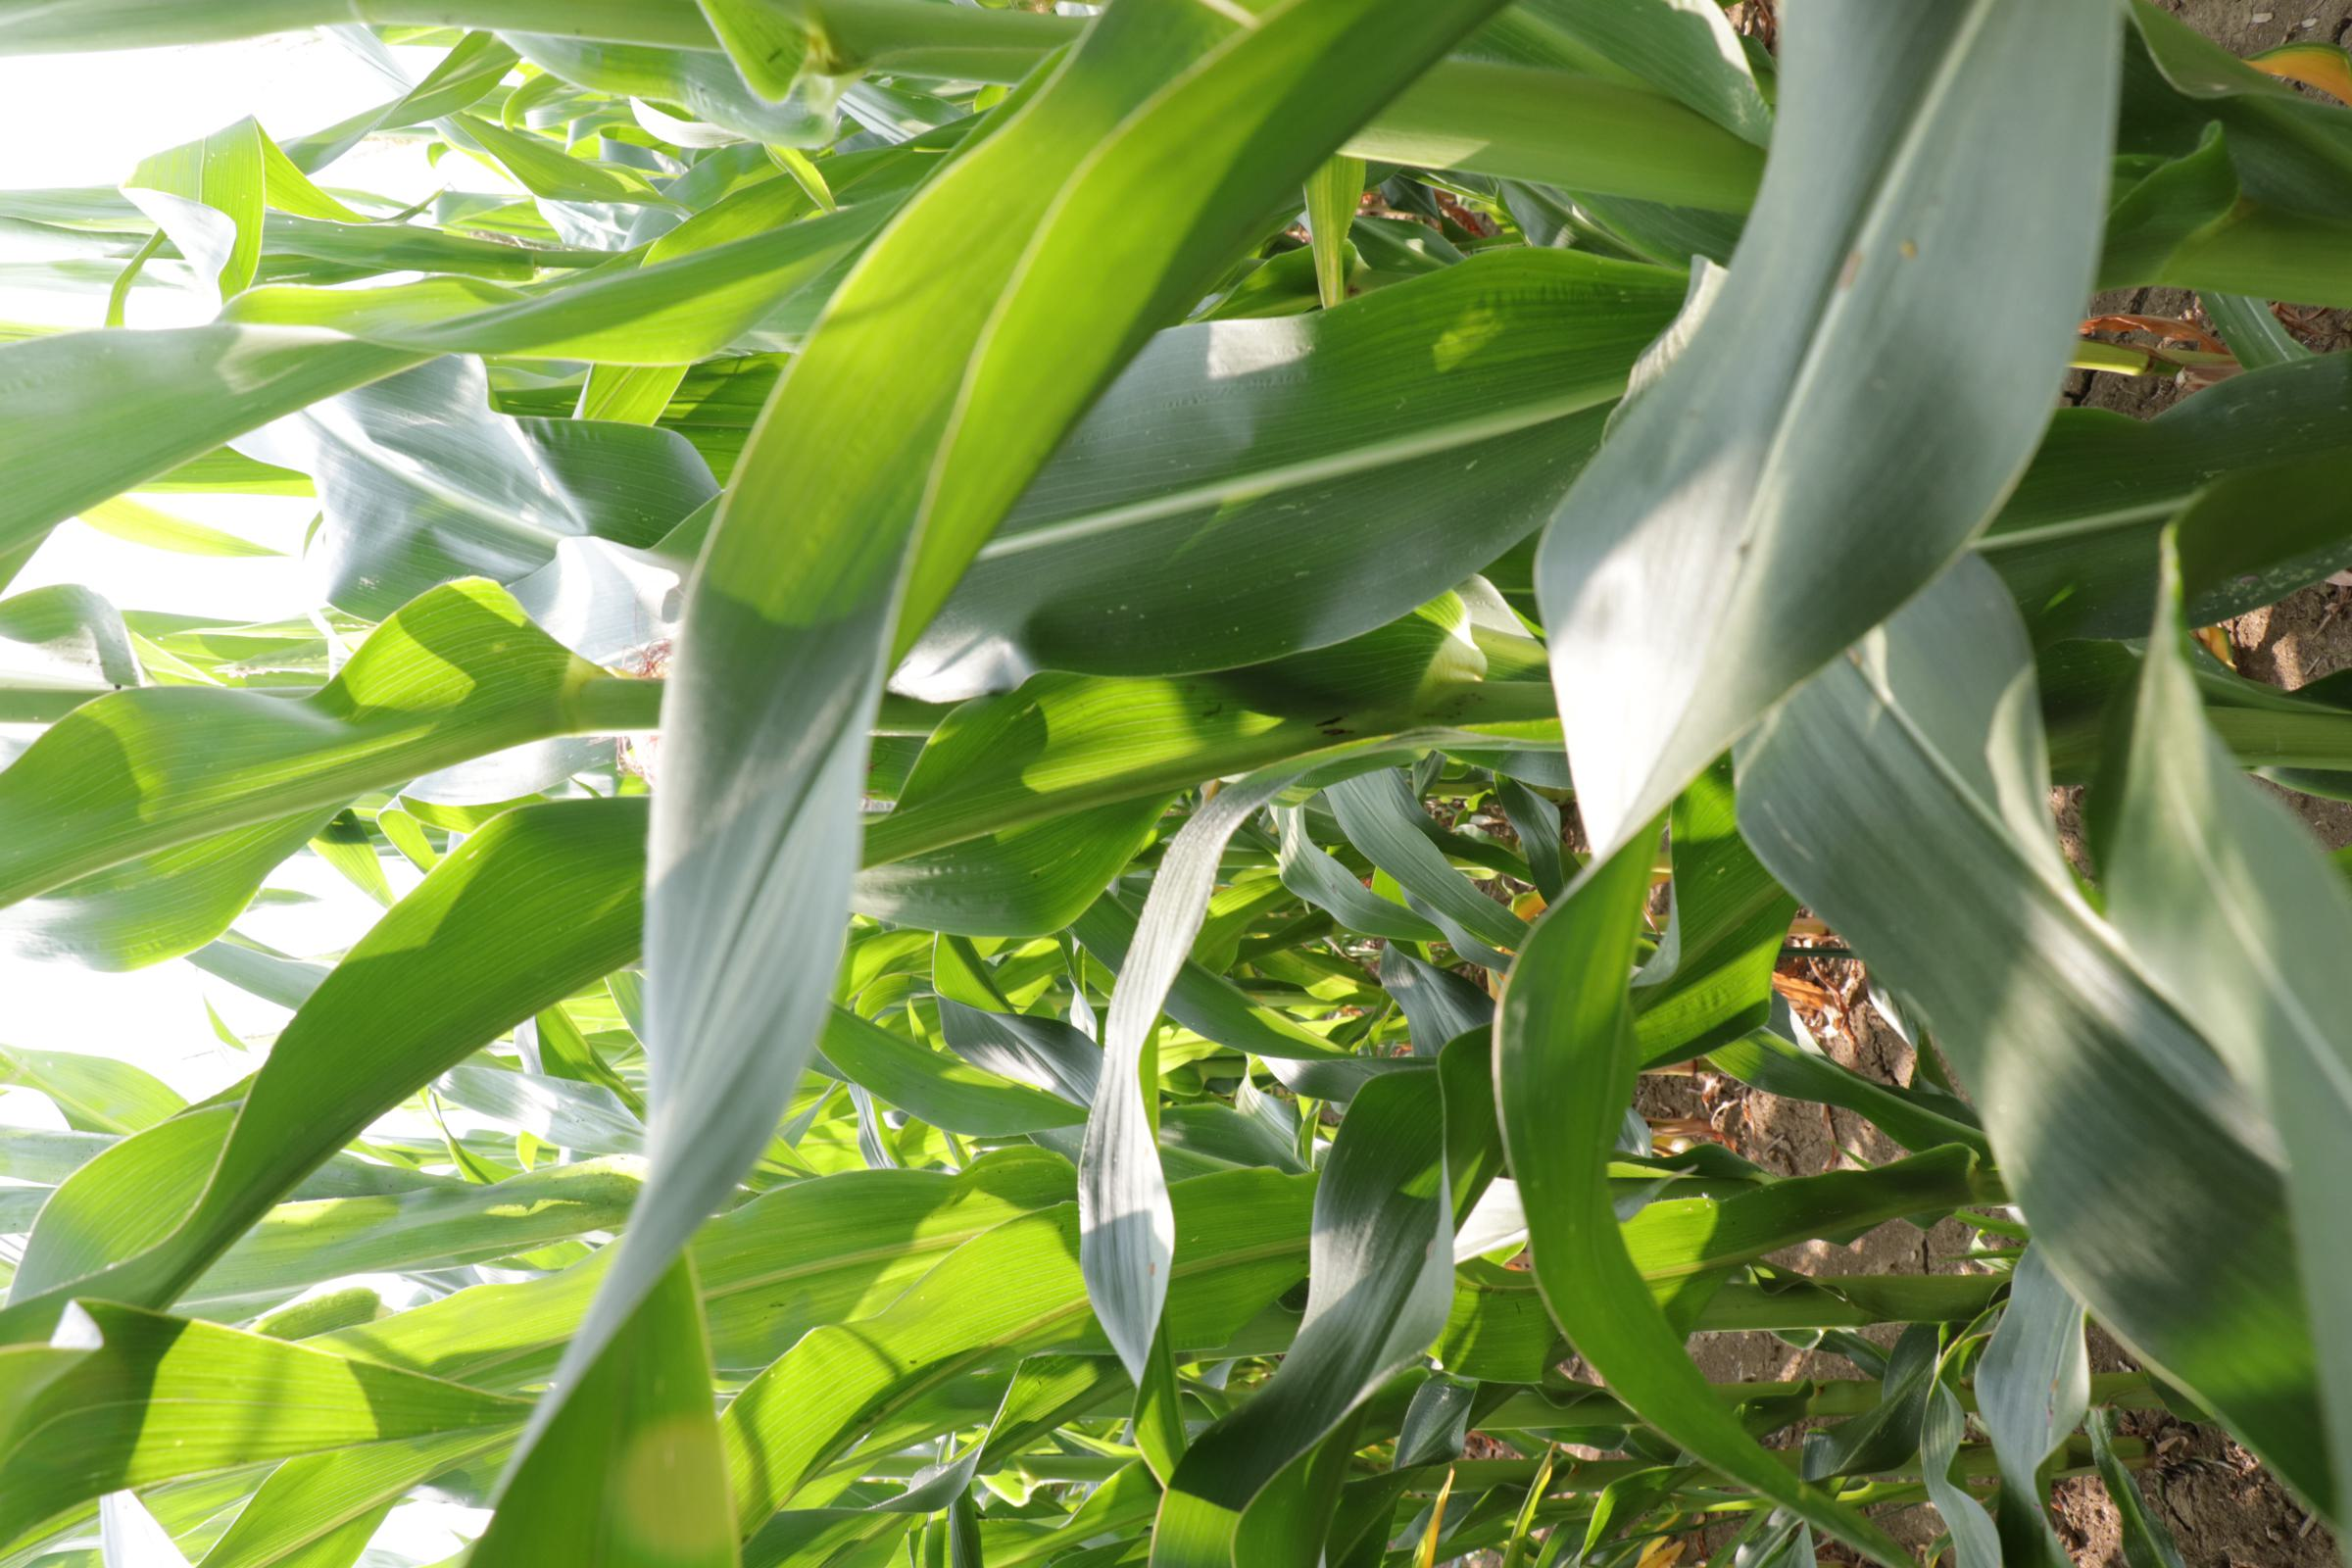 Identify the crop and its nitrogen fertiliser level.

maize, reduced nitrogen fertilisation
